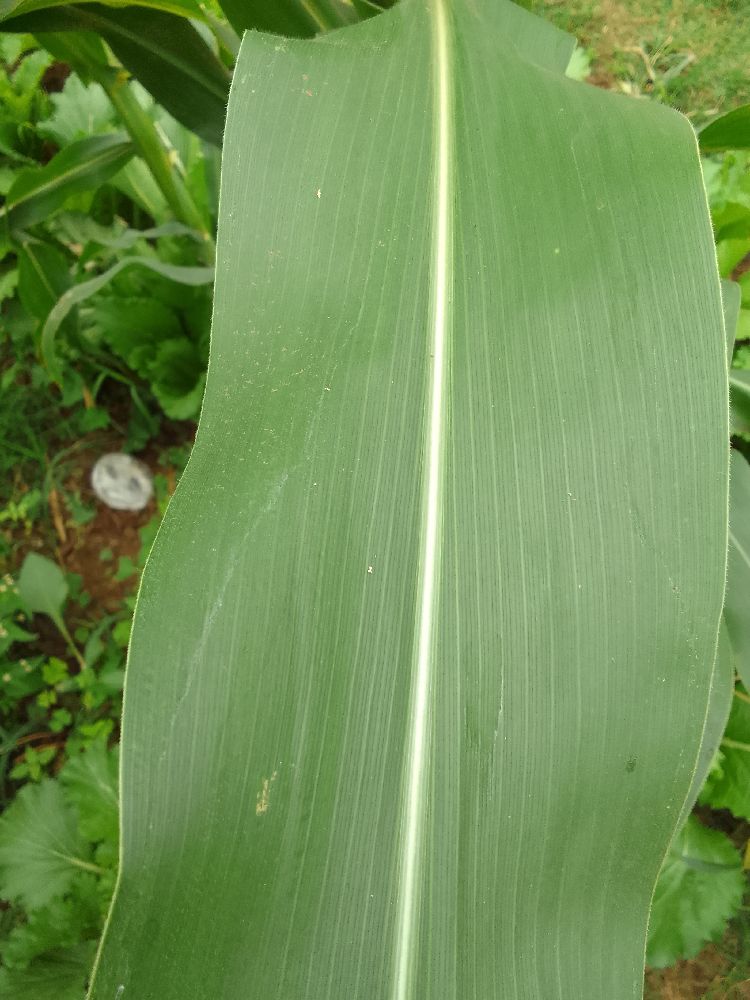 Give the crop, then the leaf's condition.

maize, healthy
